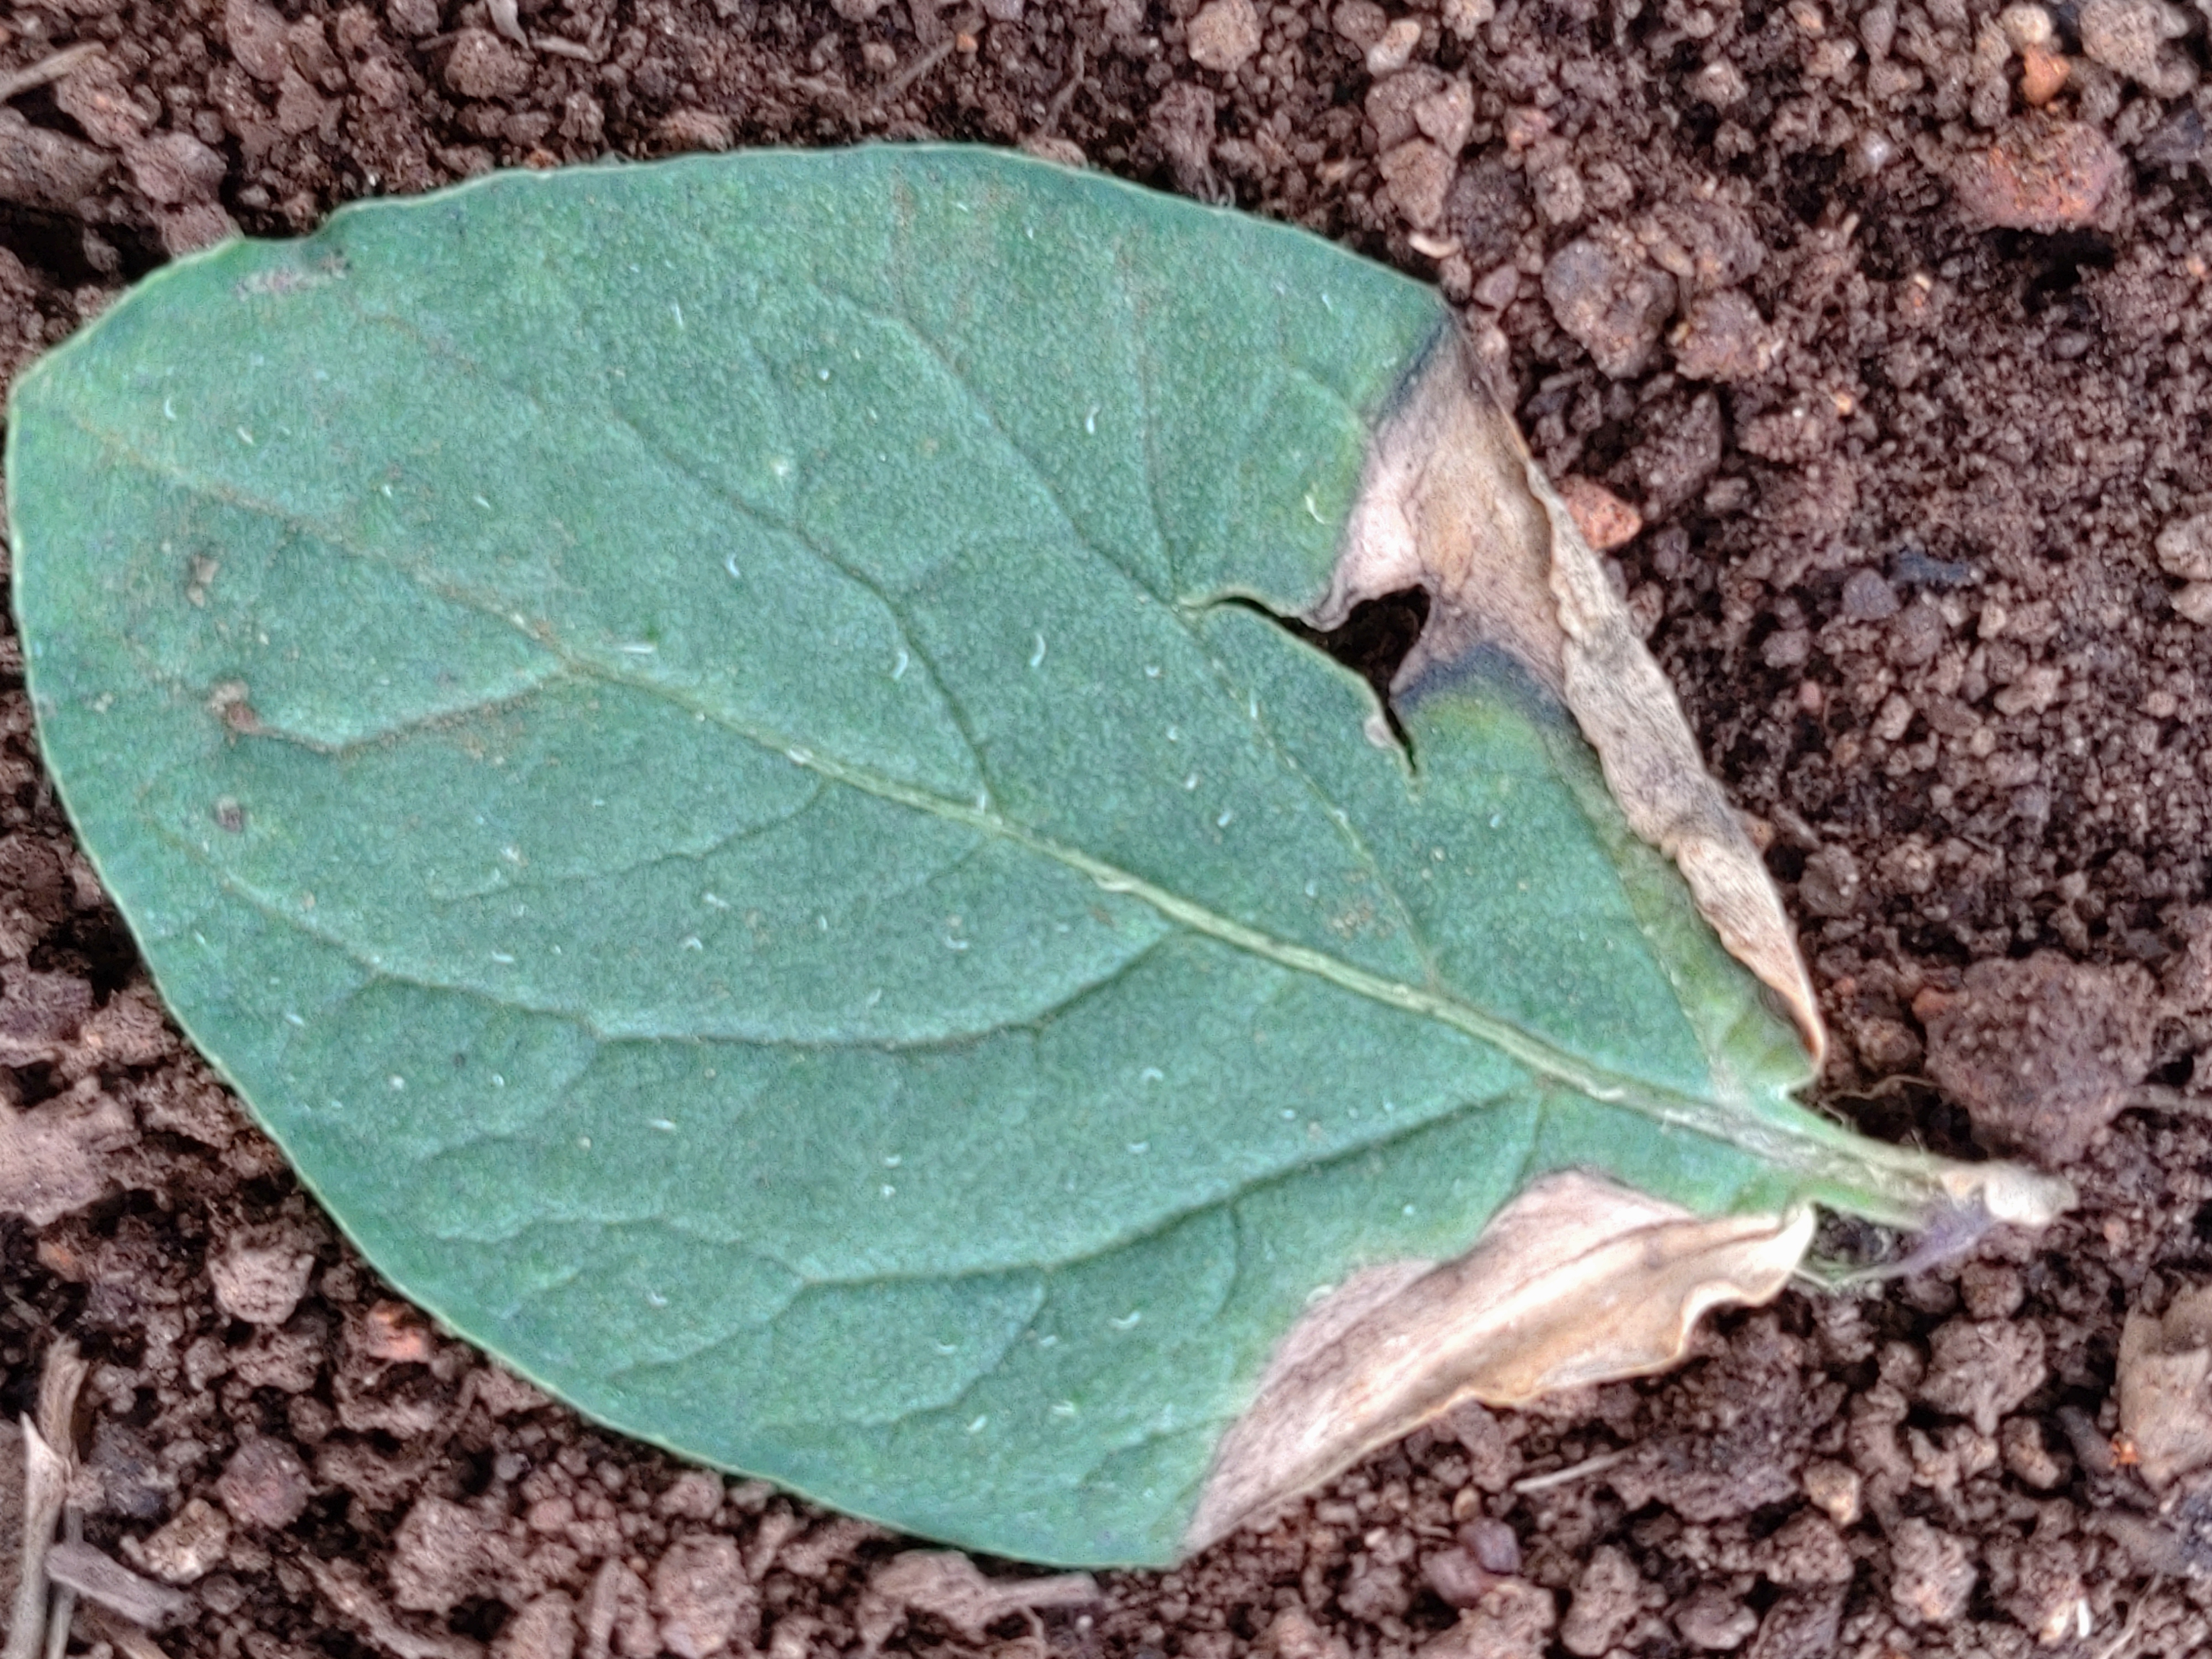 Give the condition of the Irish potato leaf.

early blight
